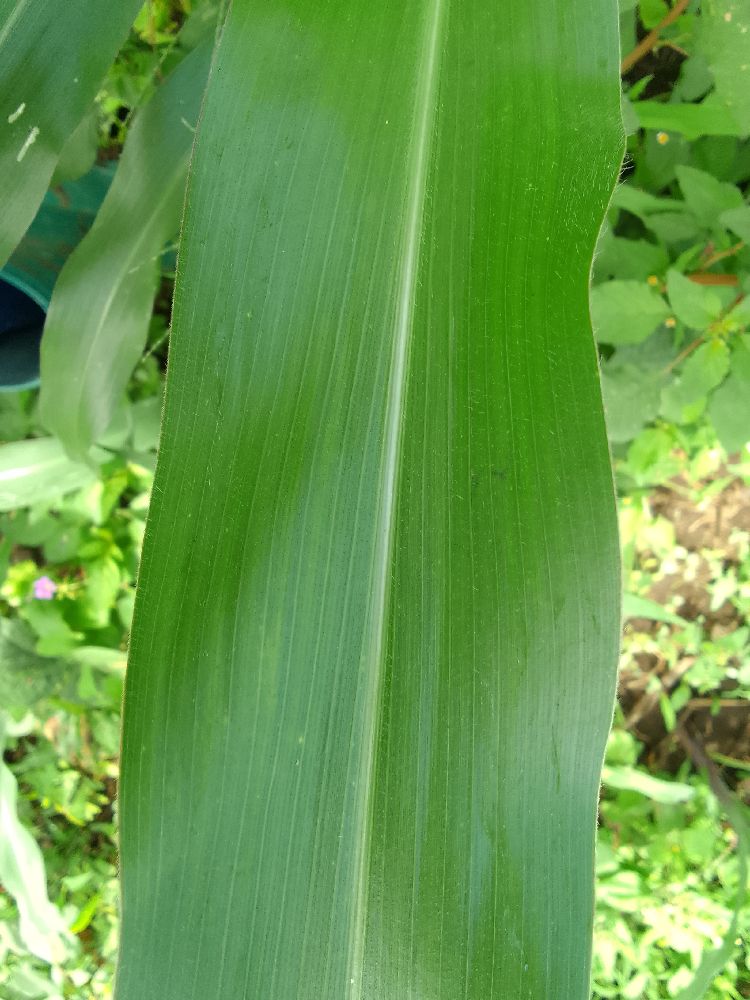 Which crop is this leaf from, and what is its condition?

maize, healthy
